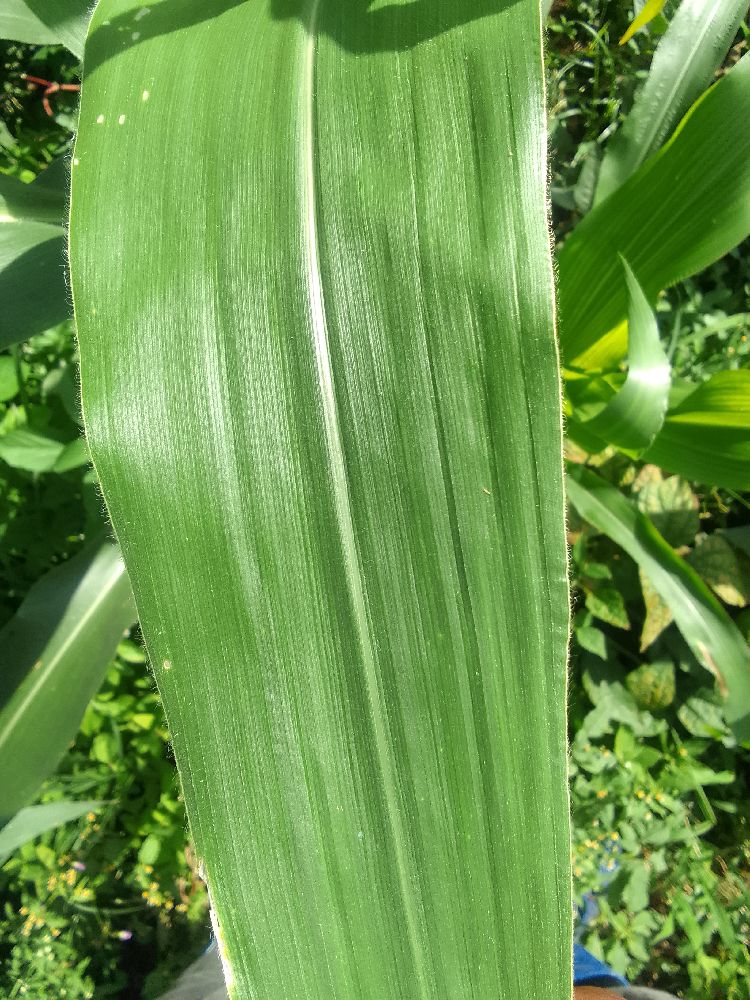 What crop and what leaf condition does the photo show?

maize, healthy
